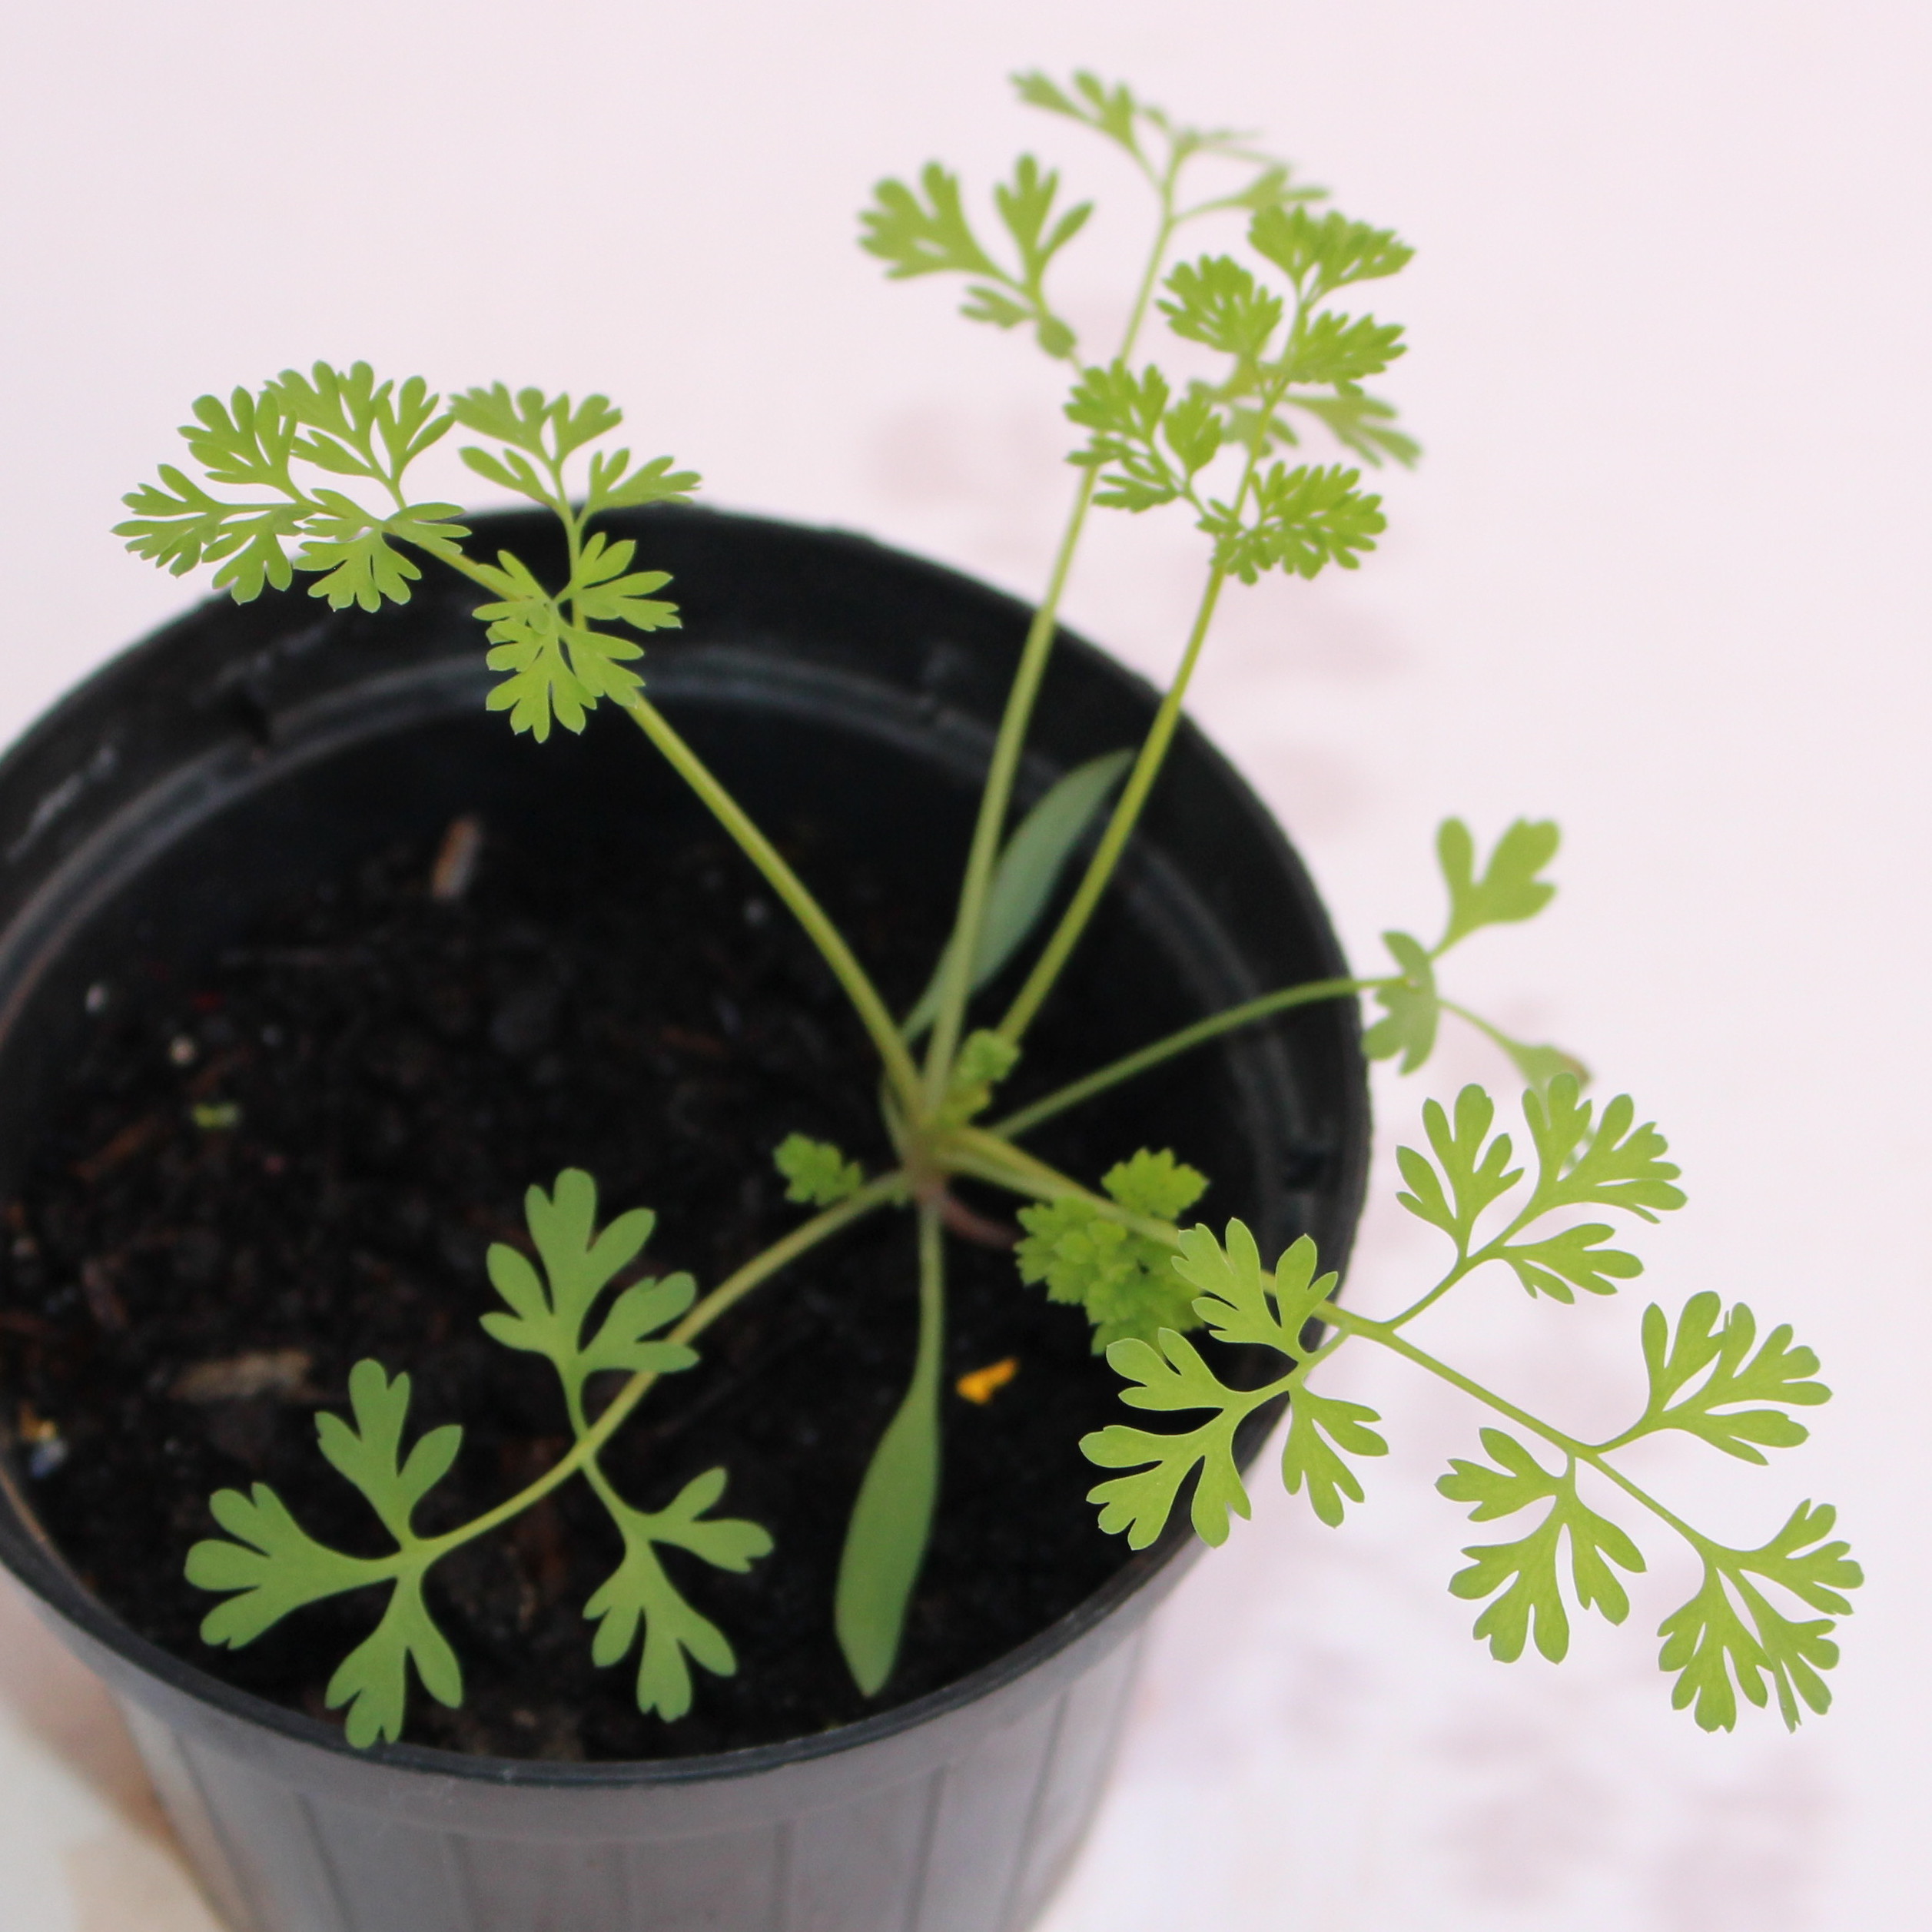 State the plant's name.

Fumaria officinalis
